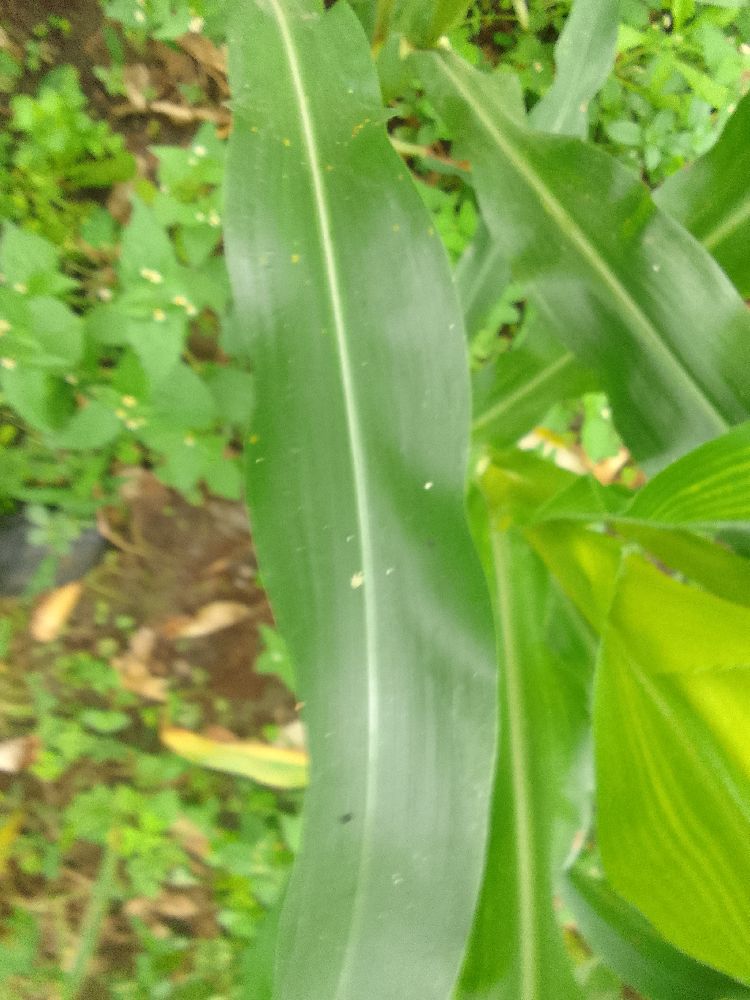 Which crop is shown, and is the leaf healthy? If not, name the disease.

maize, healthy
